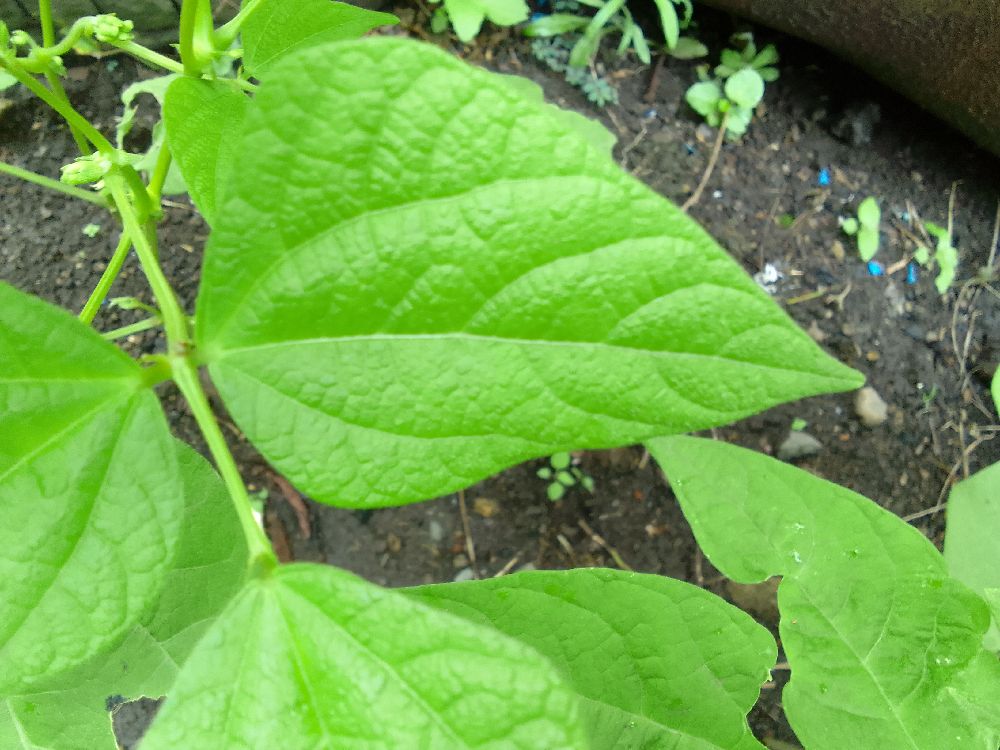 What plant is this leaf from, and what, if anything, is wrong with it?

common bean, healthy
